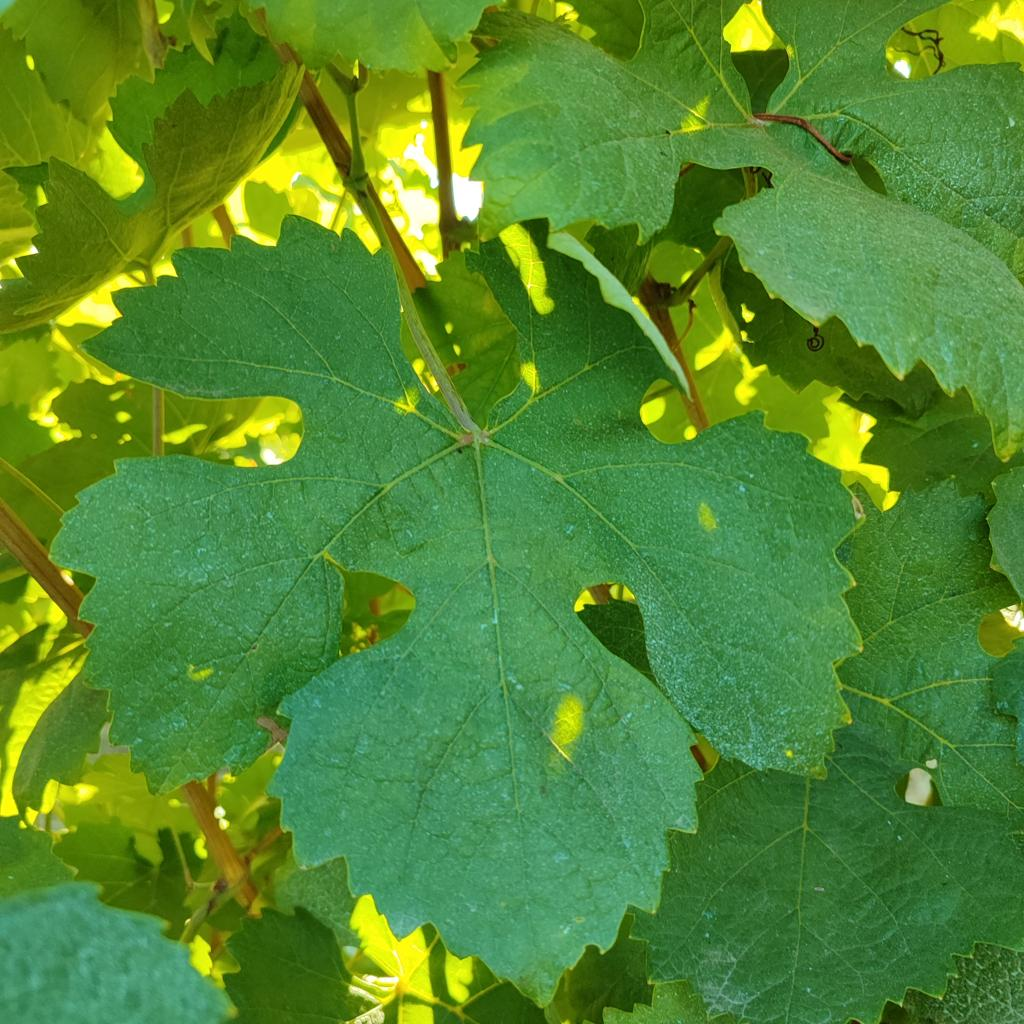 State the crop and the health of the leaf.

grapevine, healthy
